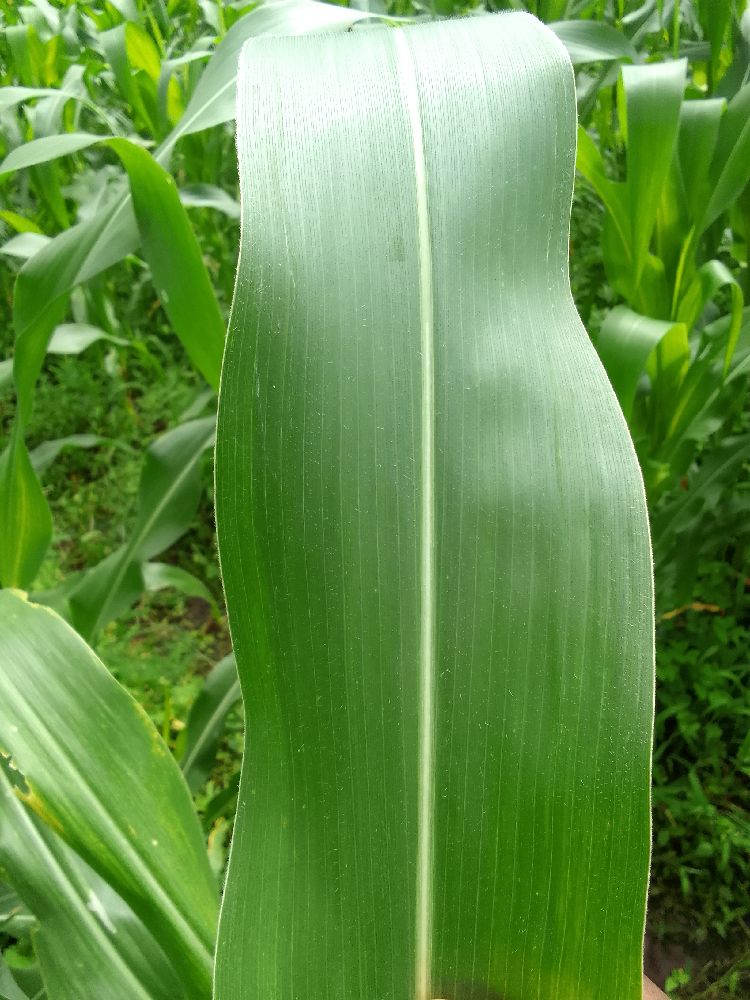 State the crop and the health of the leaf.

maize, healthy
